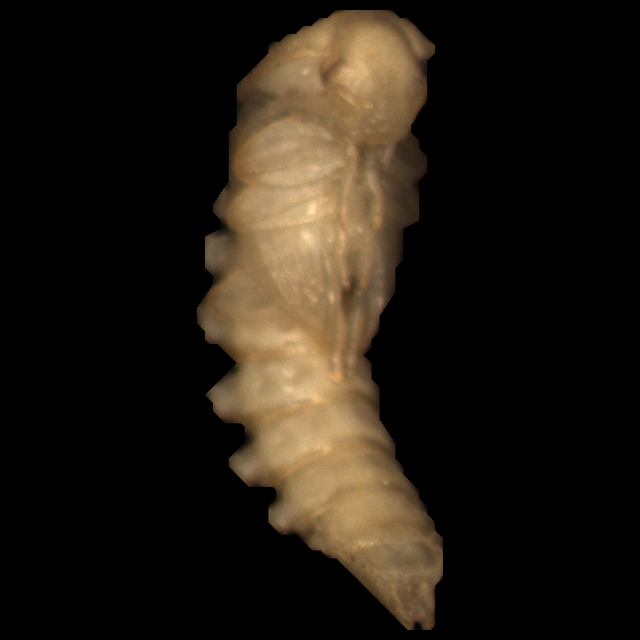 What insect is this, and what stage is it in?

mealworm pupa
